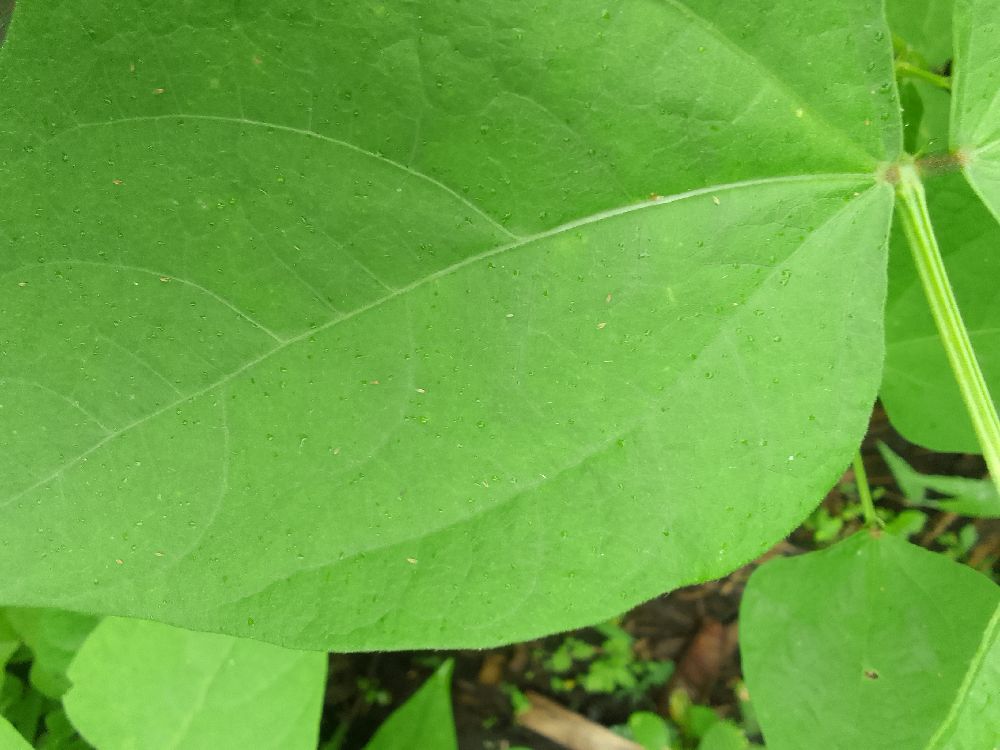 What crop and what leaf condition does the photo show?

common bean, healthy
